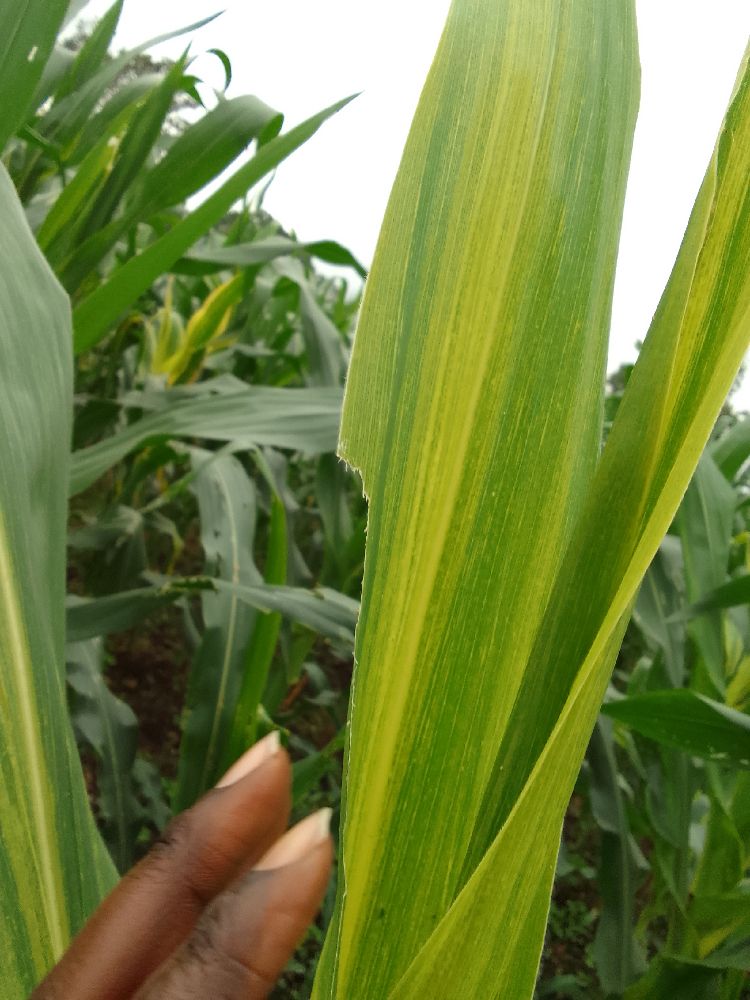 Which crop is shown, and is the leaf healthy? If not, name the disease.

maize, maize lethal necrosis
